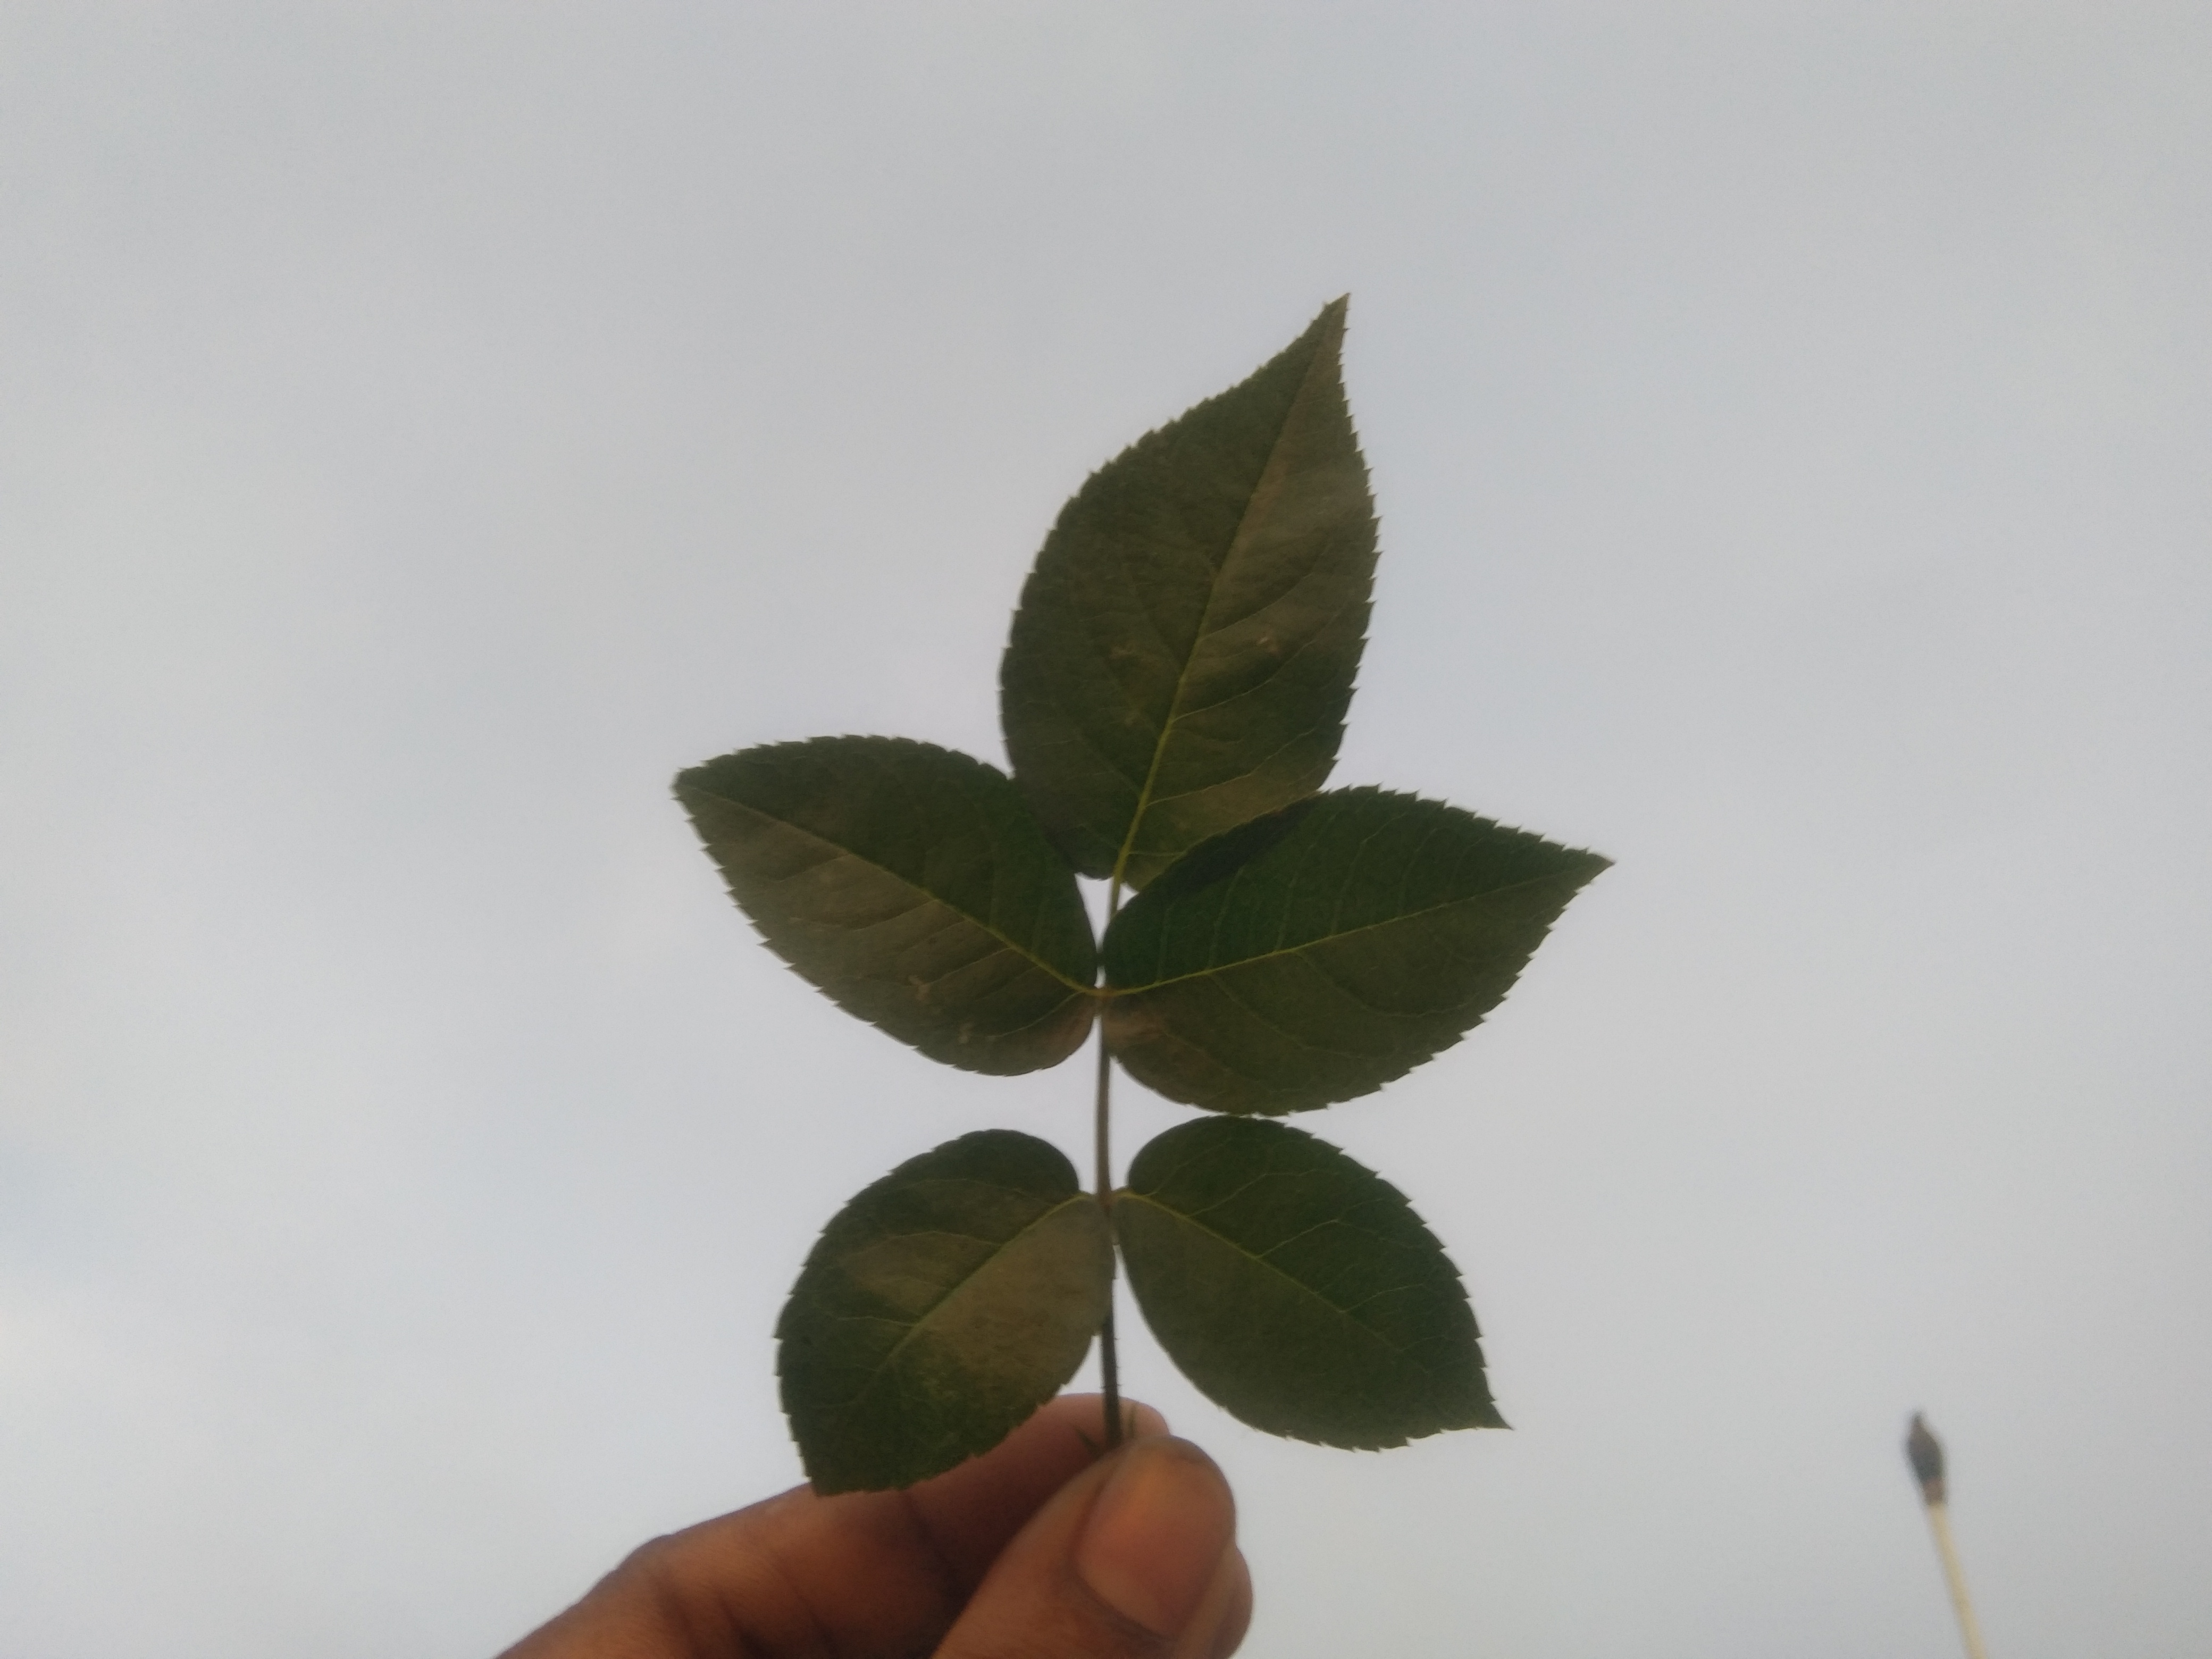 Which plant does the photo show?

rose
